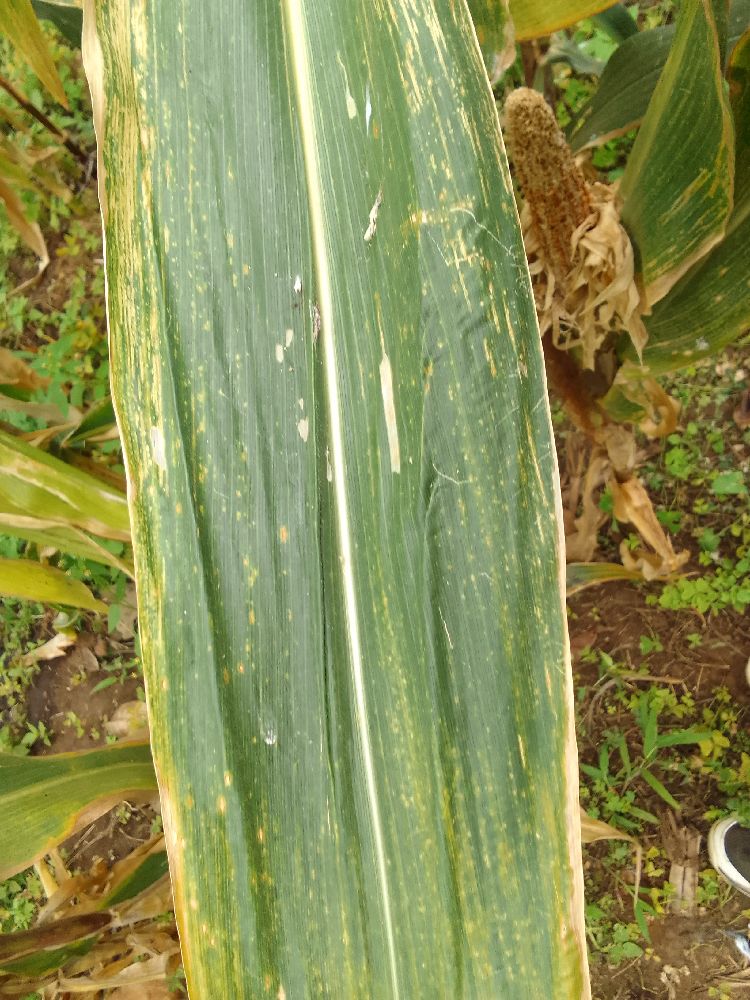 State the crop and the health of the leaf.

maize, maize lethal necrosis
